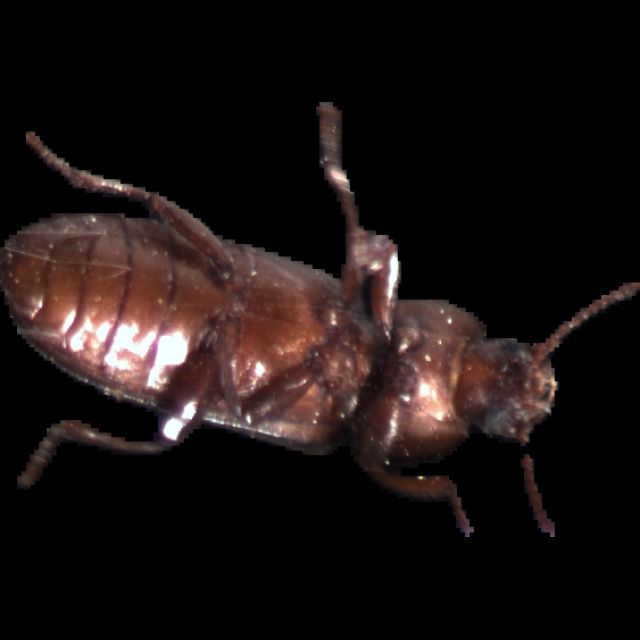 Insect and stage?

mealworm beetle
